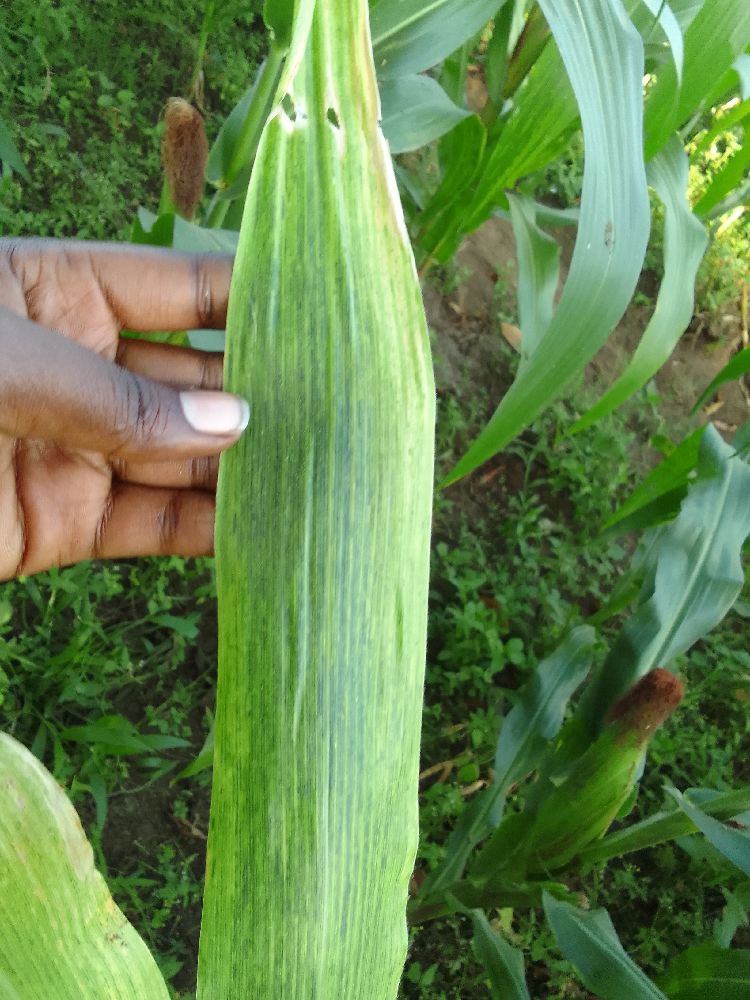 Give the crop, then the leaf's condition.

maize, maize lethal necrosis
